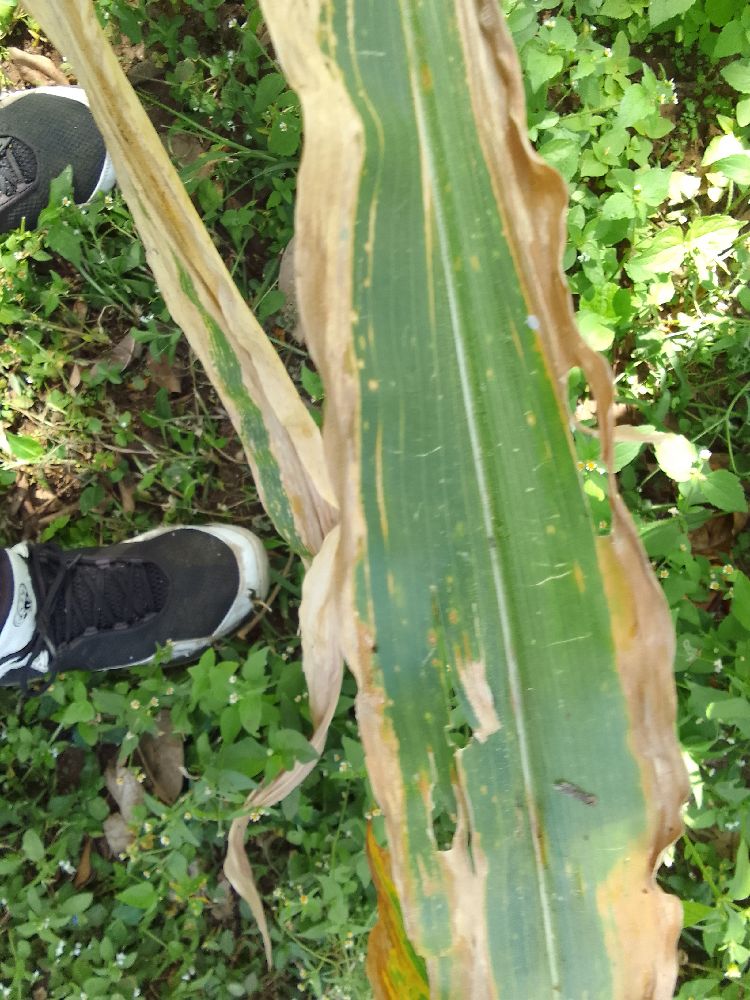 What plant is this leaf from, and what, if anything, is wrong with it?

maize, maize lethal necrosis
